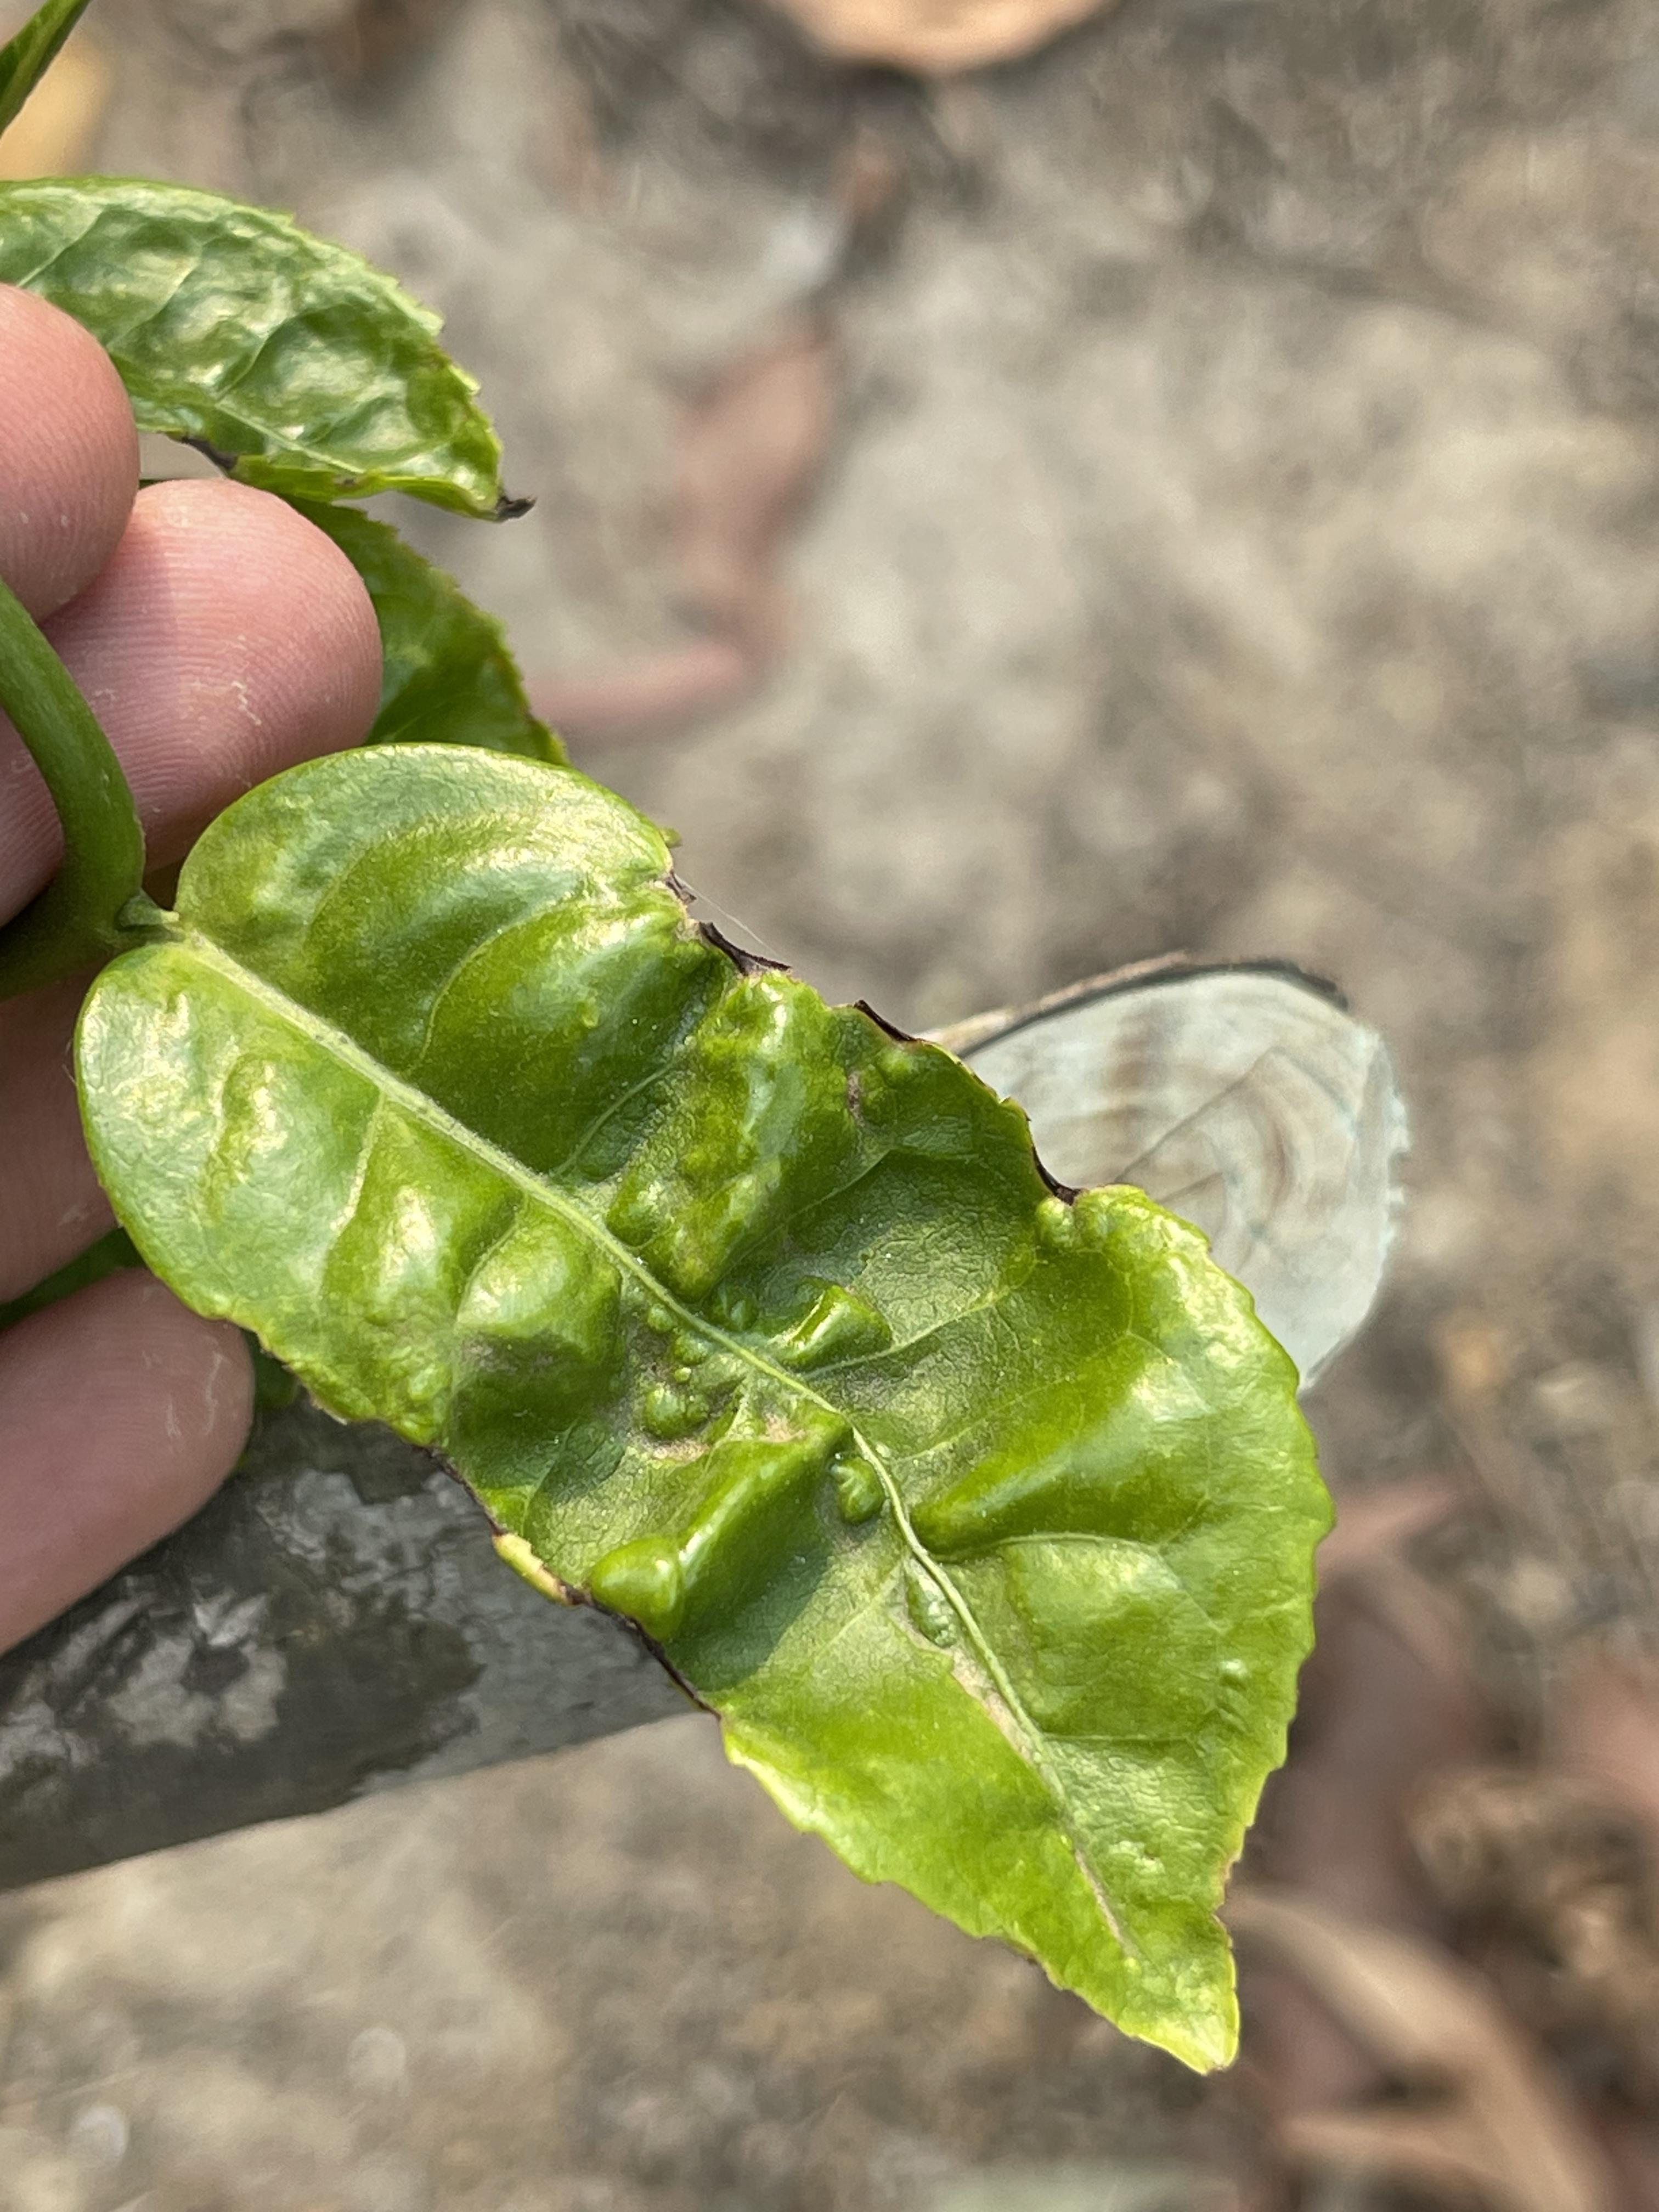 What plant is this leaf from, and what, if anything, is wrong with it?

tea, helopeltis
